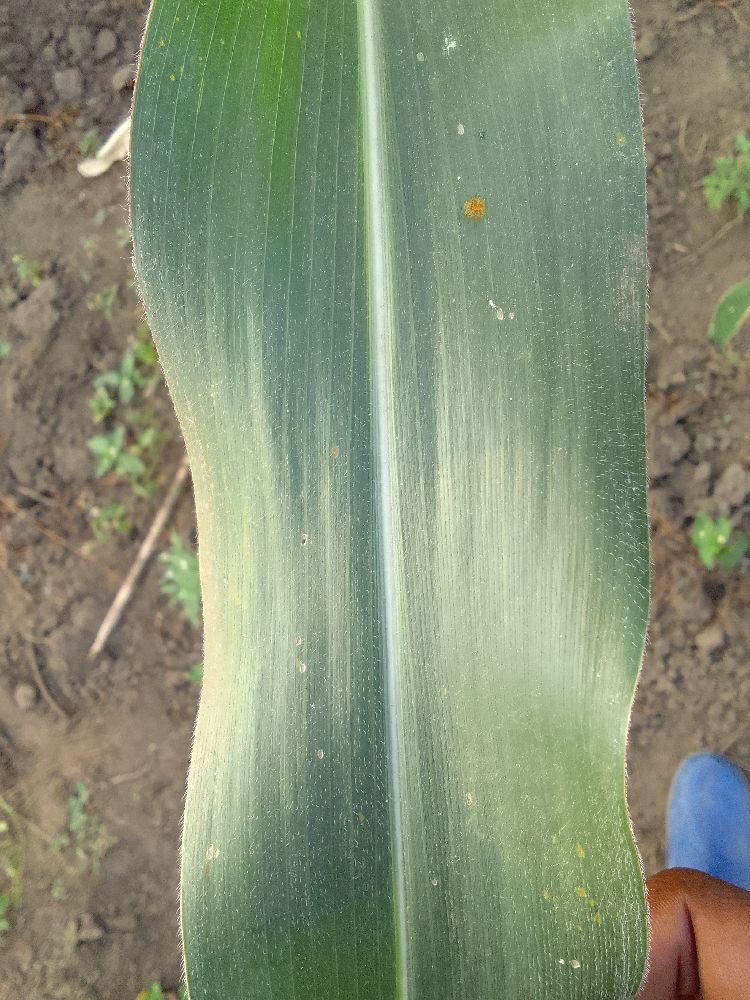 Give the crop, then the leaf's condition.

maize, healthy
